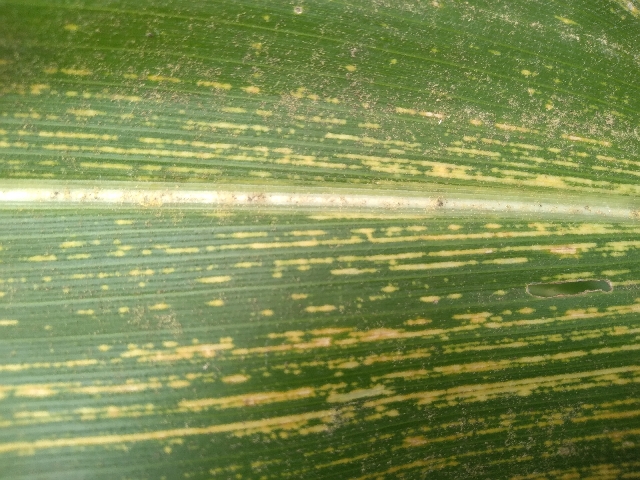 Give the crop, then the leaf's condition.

maize, maize streak virus
